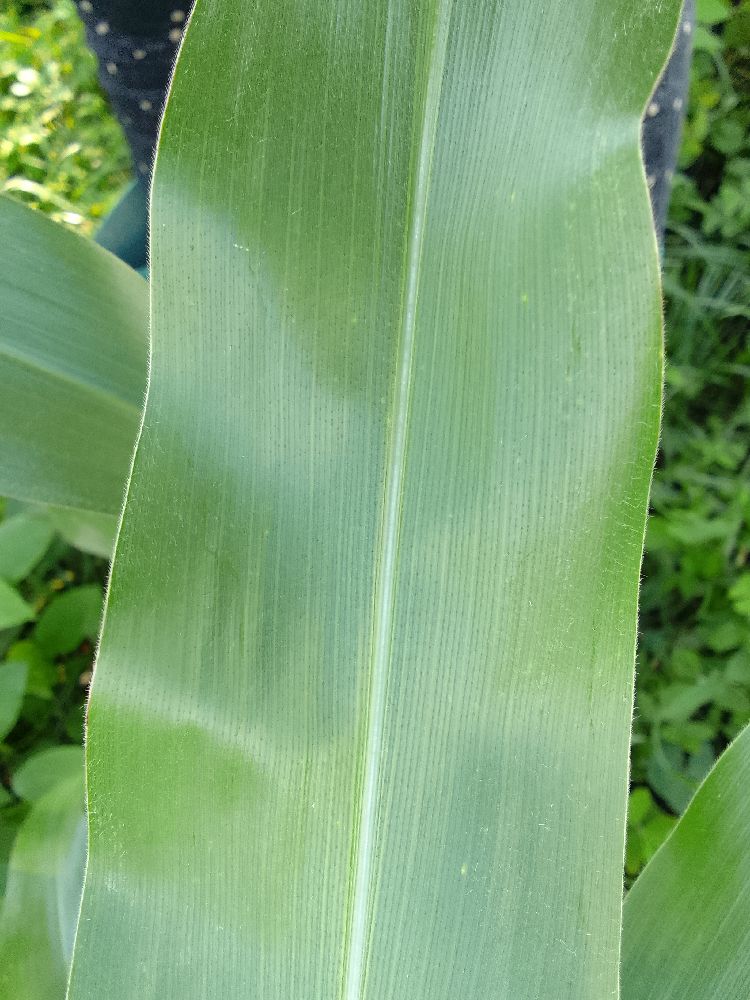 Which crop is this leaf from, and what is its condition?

maize, healthy
